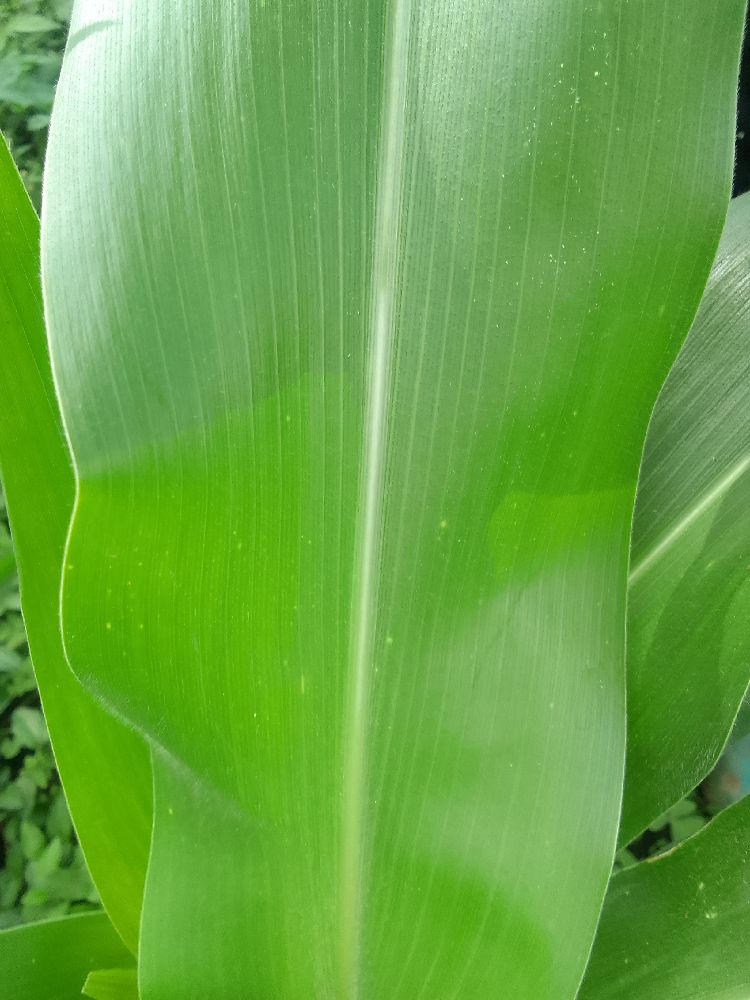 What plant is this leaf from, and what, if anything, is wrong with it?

maize, healthy
